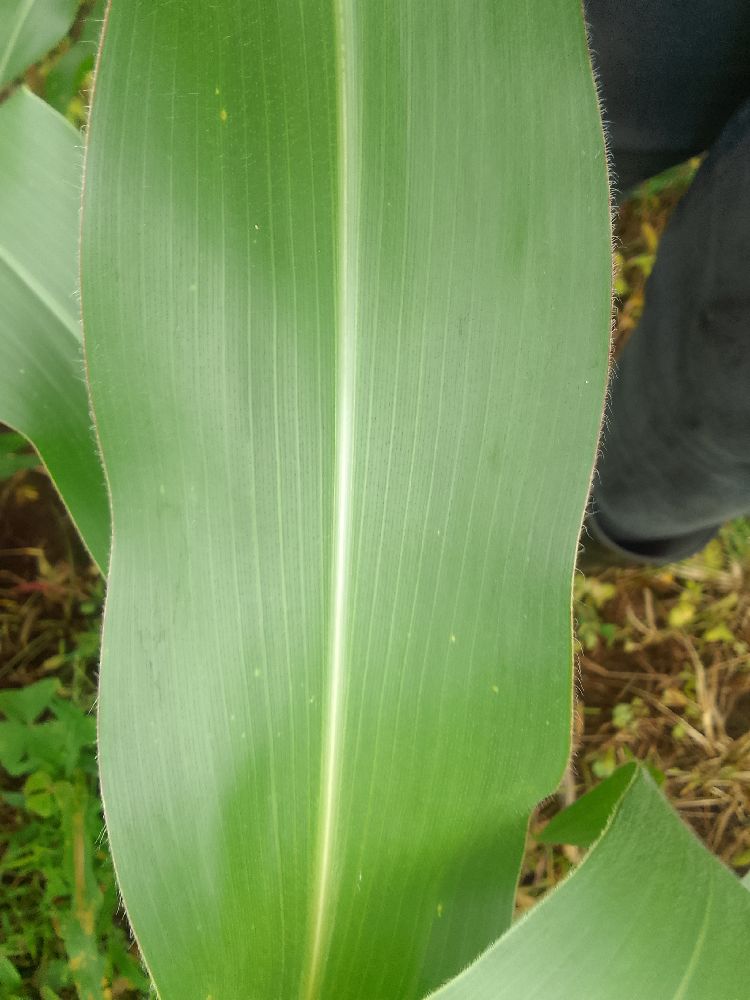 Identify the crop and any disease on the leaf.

maize, healthy
